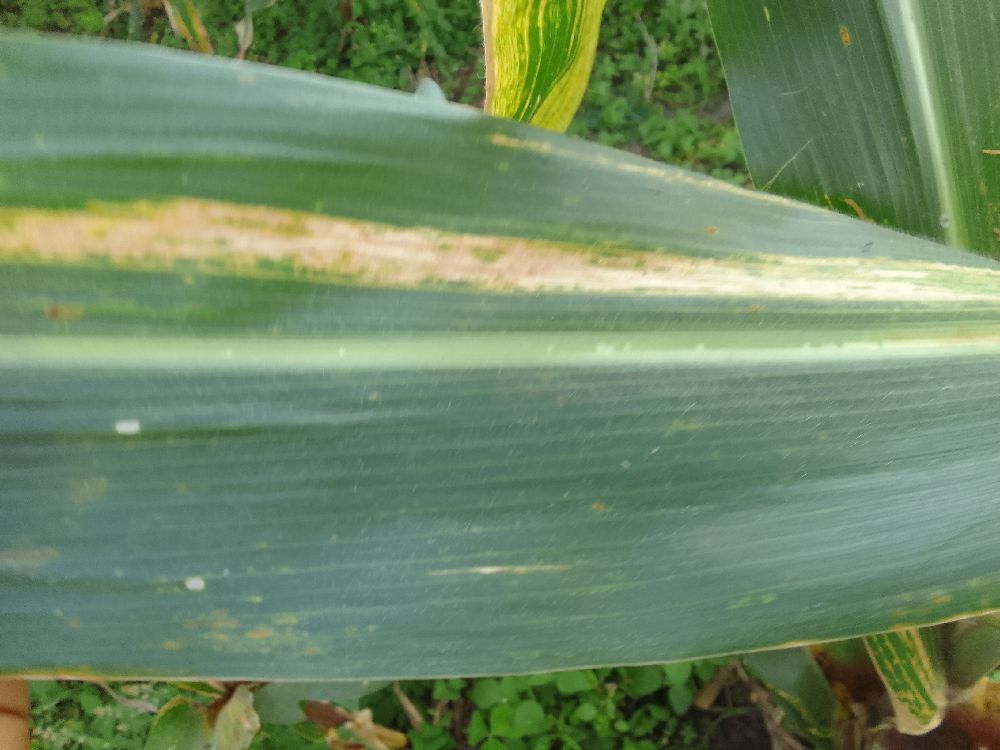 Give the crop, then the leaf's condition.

maize, maize lethal necrosis
